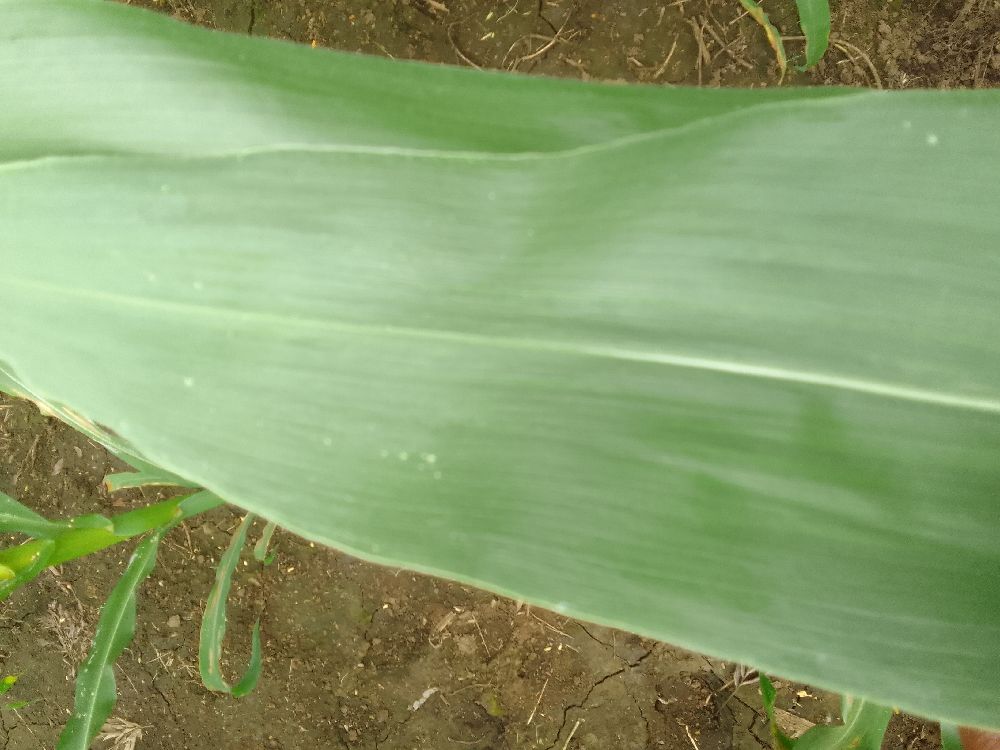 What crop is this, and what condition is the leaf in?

maize, healthy
